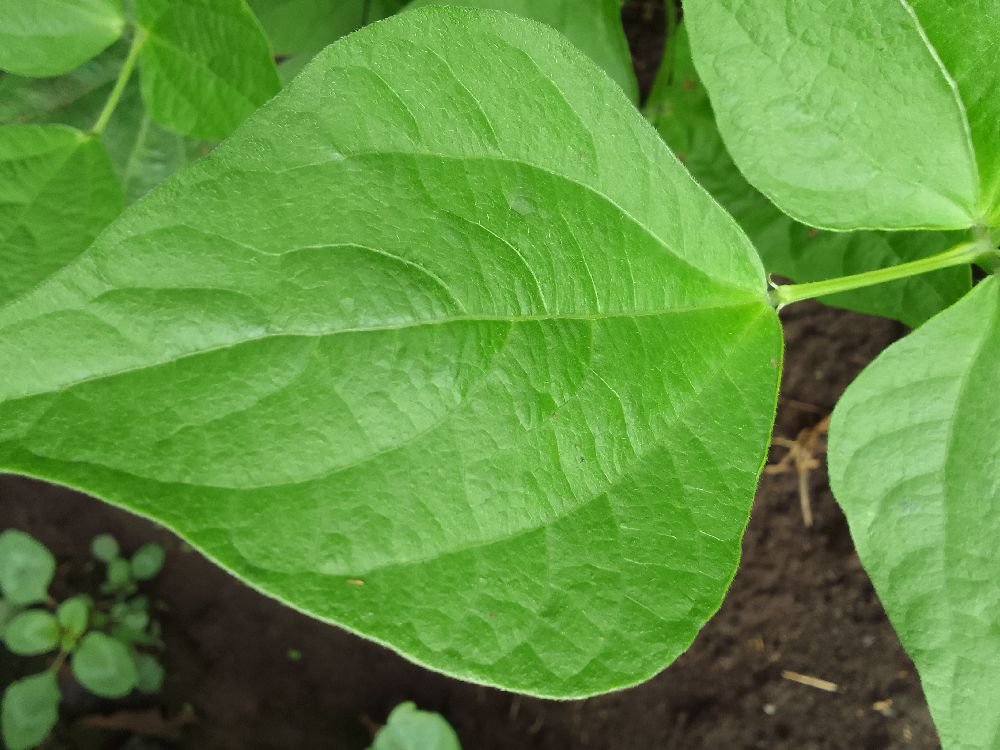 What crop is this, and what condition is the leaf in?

common bean, healthy
